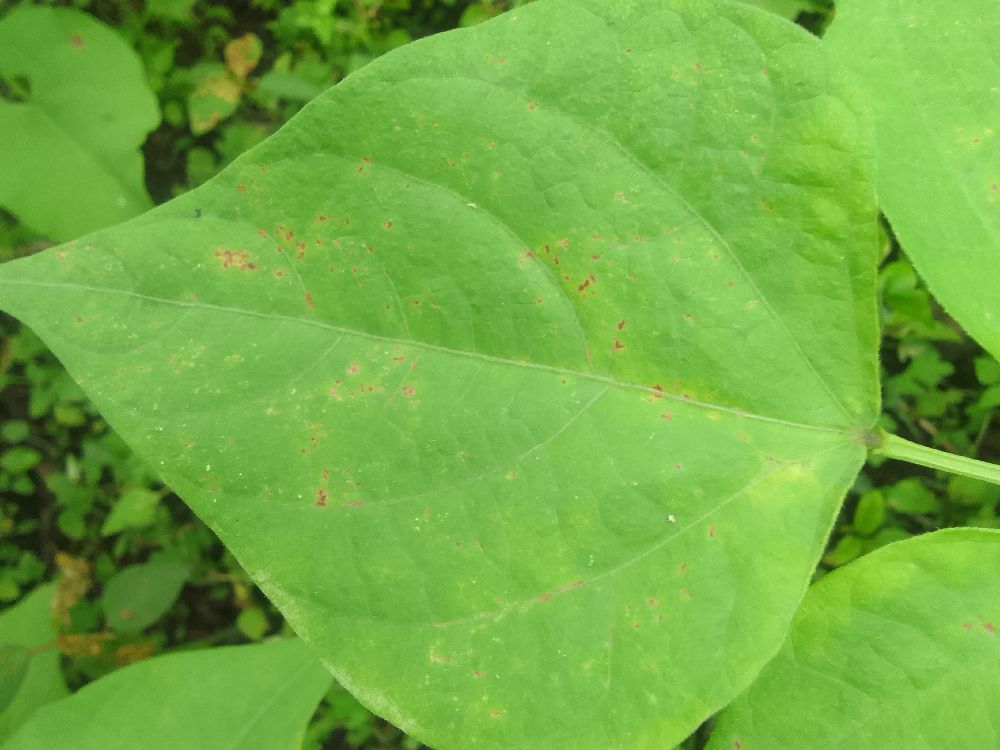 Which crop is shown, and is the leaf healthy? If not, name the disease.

common bean, healthy
